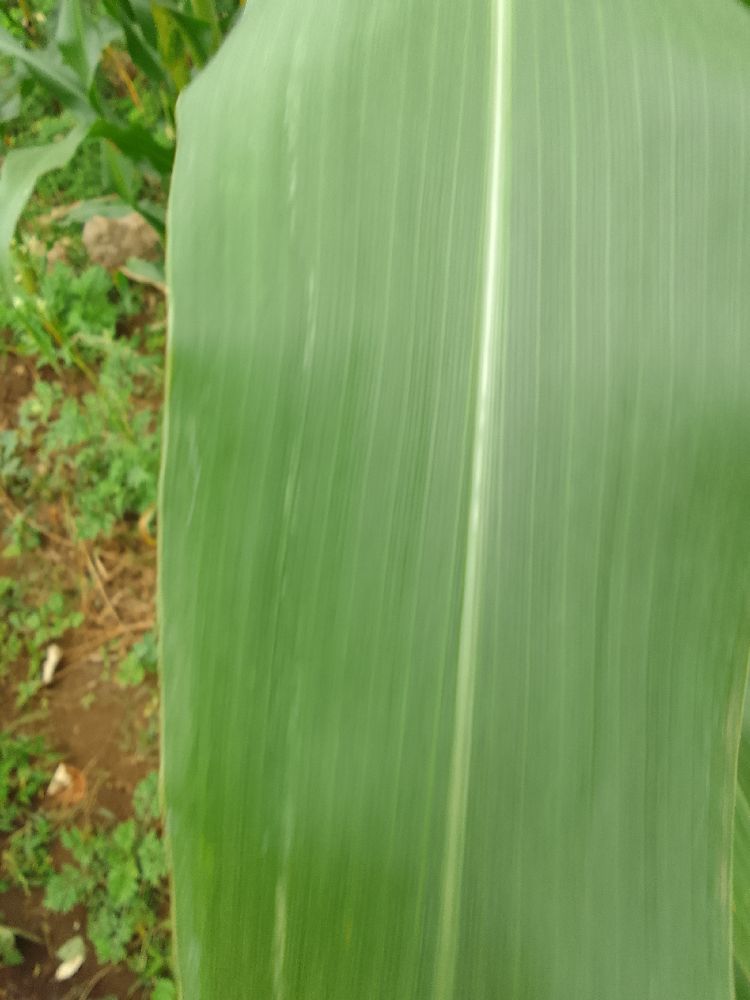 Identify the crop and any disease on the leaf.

maize, healthy
